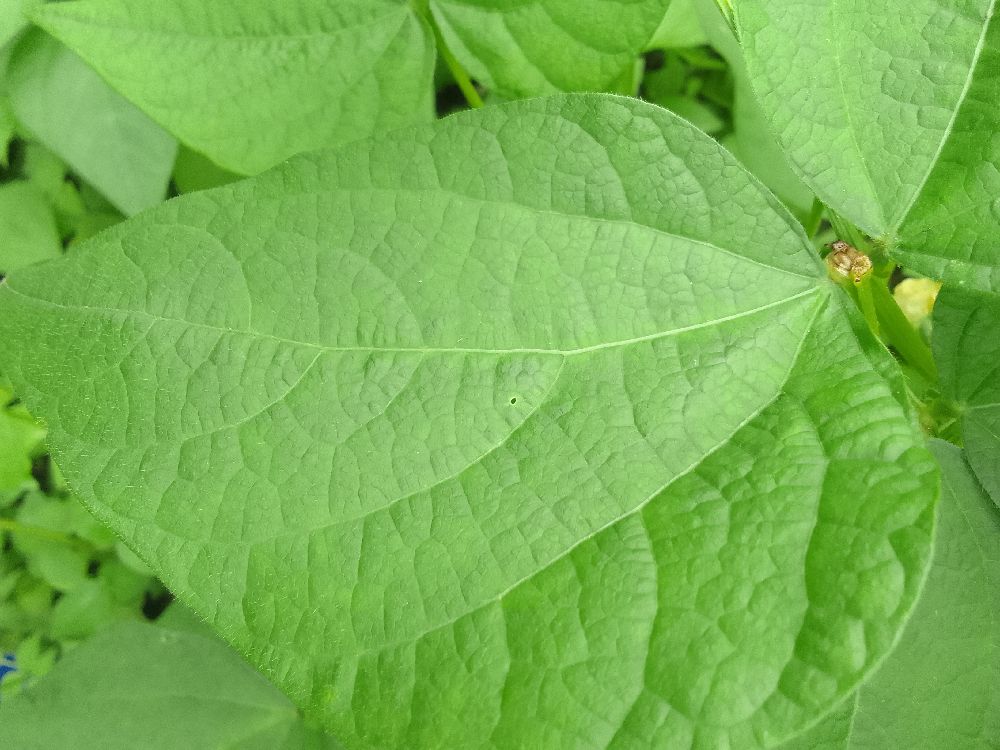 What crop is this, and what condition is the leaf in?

common bean, healthy
